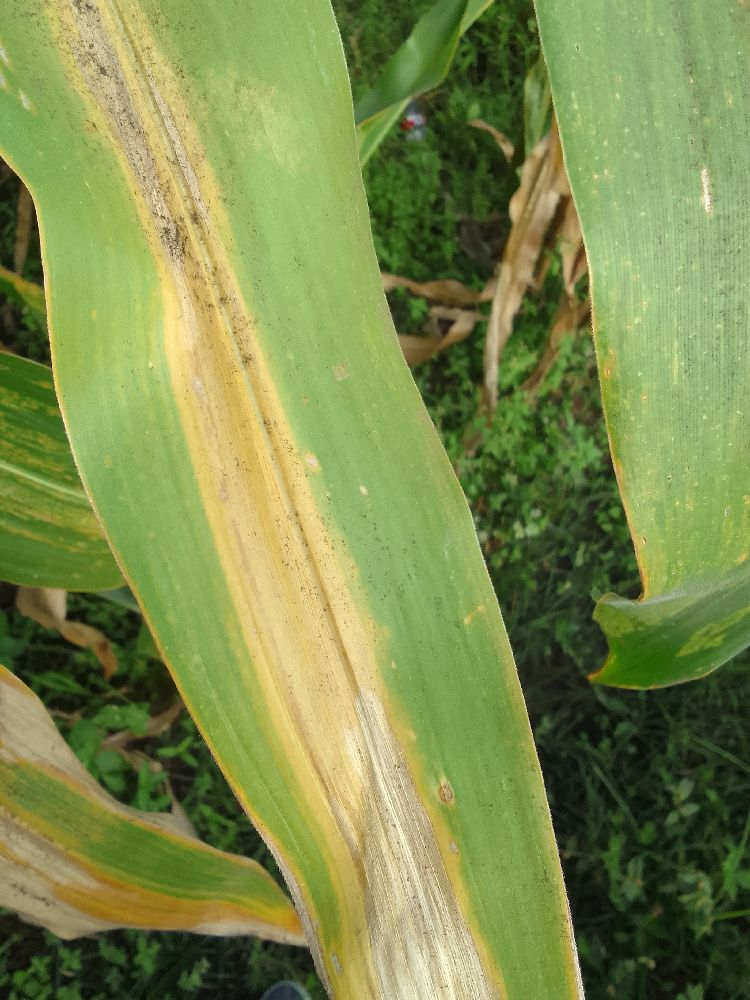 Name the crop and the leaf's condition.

maize, maize lethal necrosis
